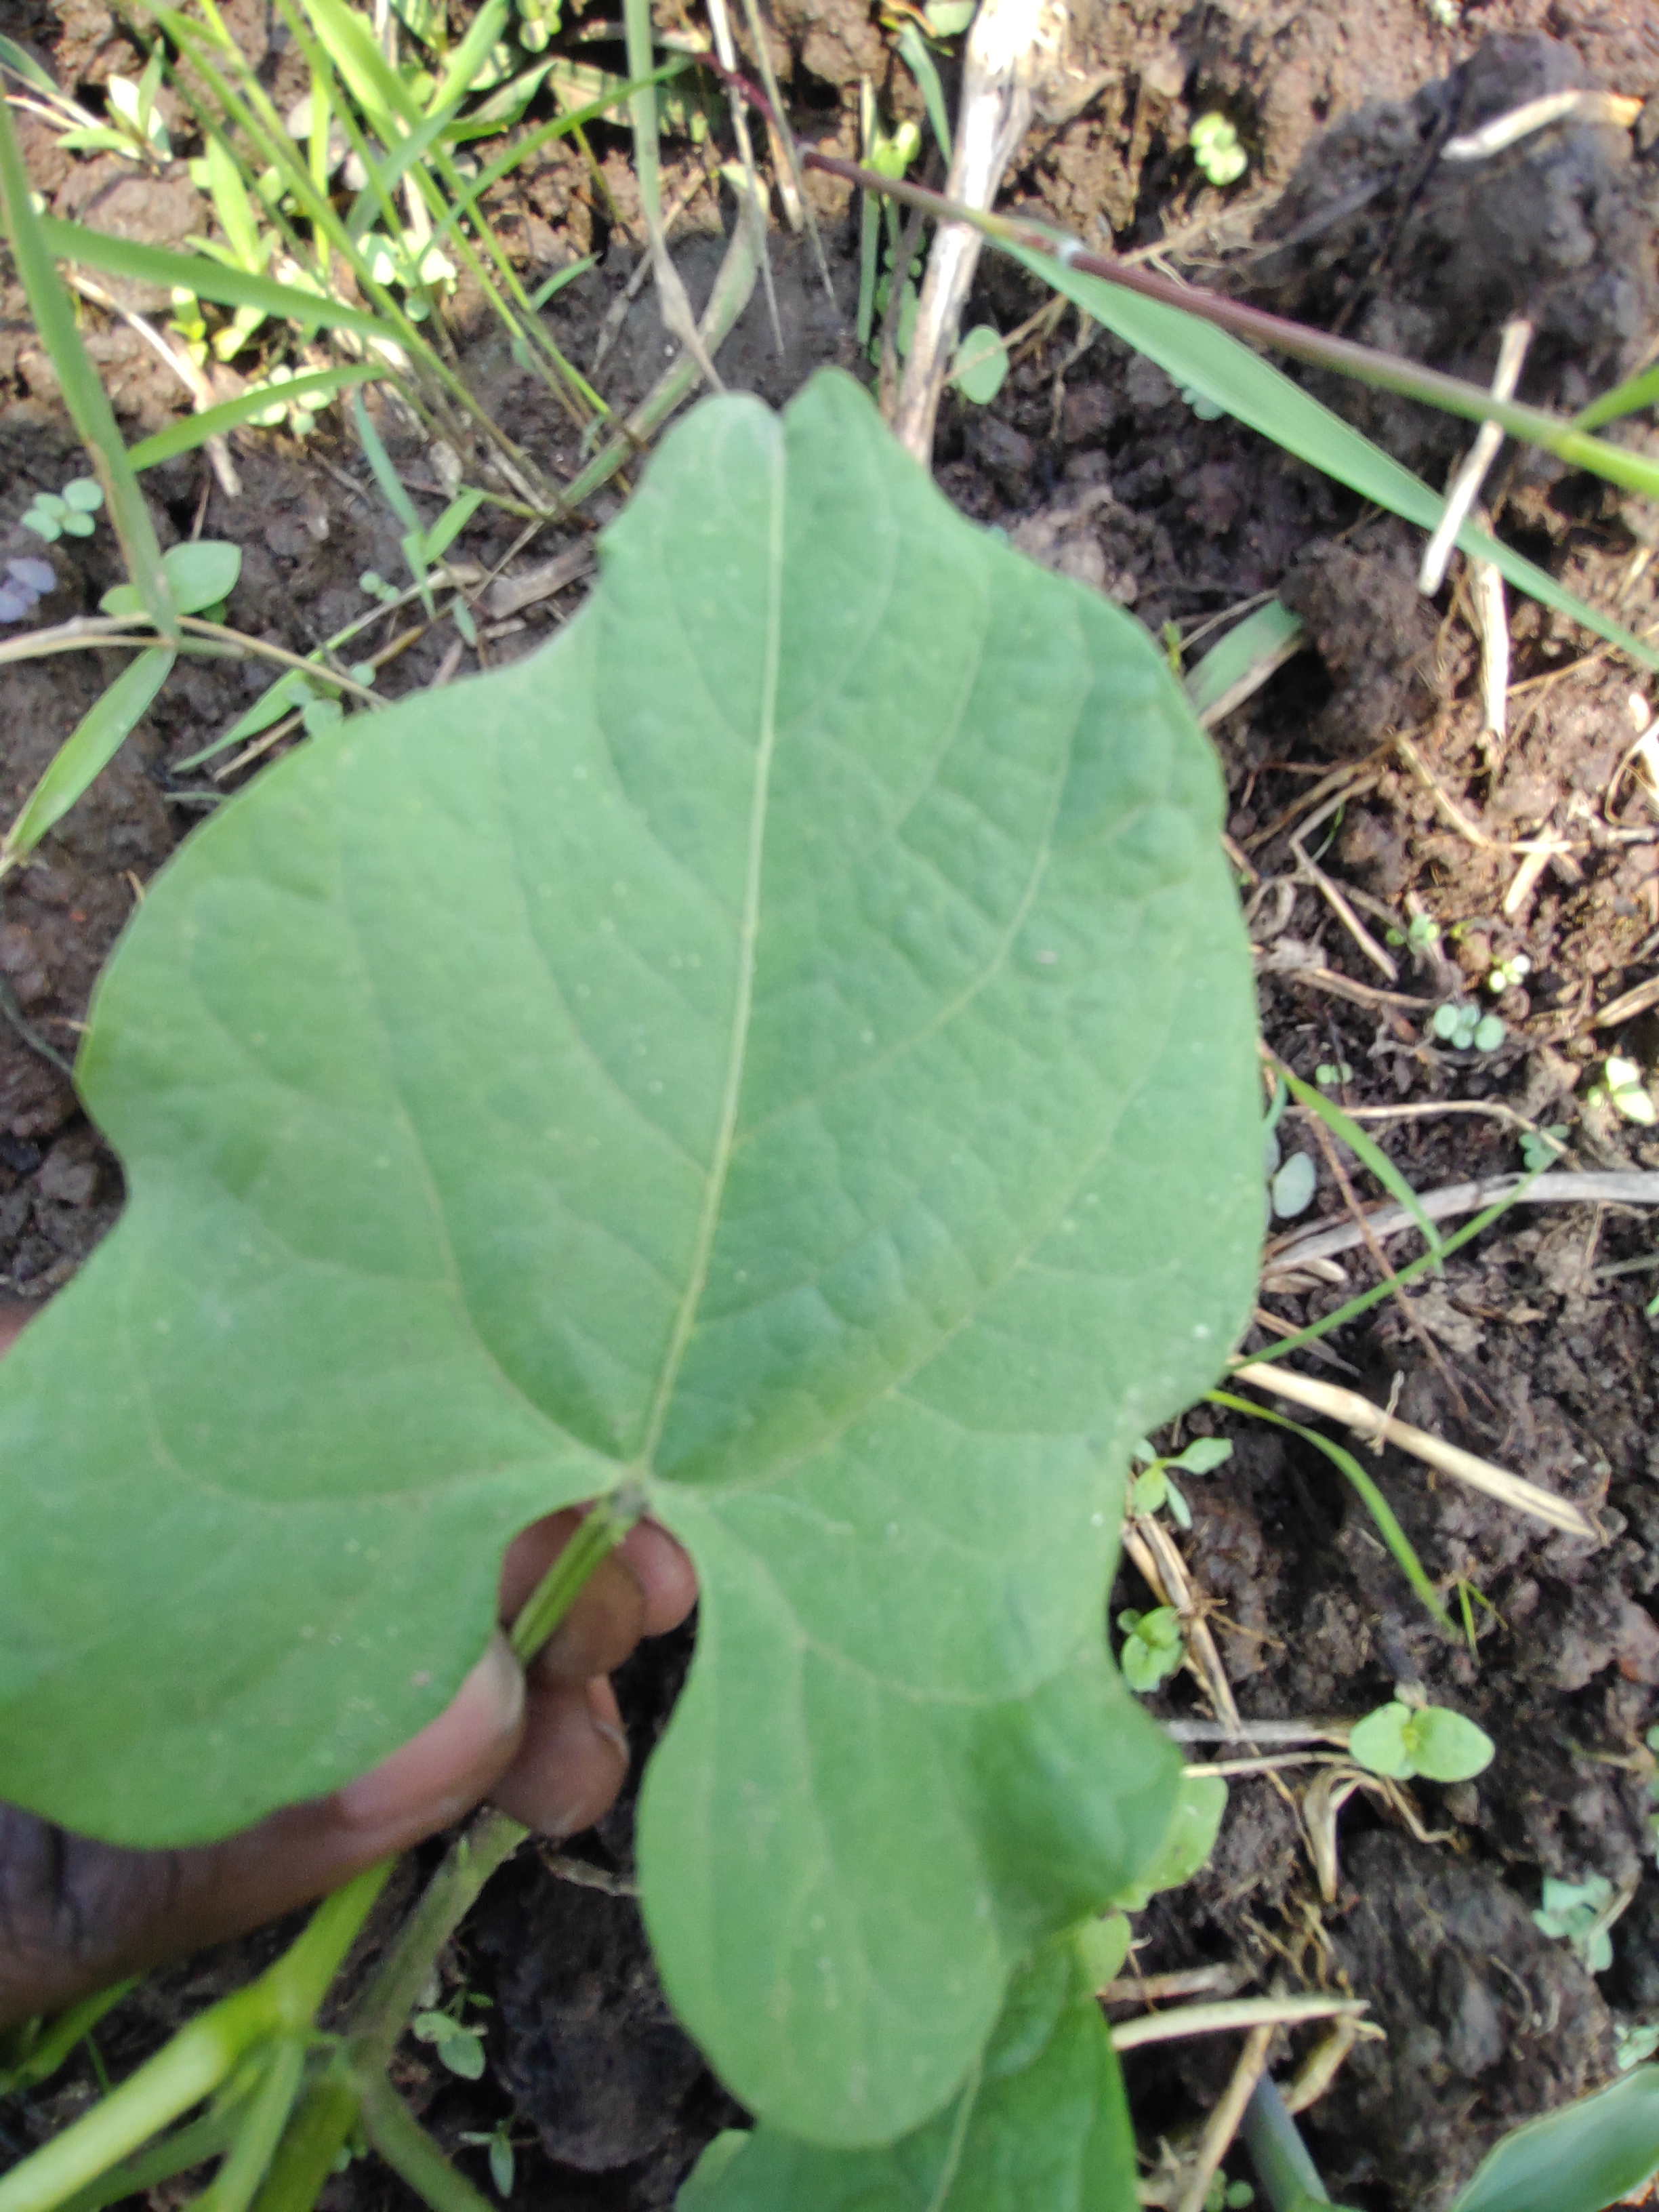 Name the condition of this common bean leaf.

healthy
